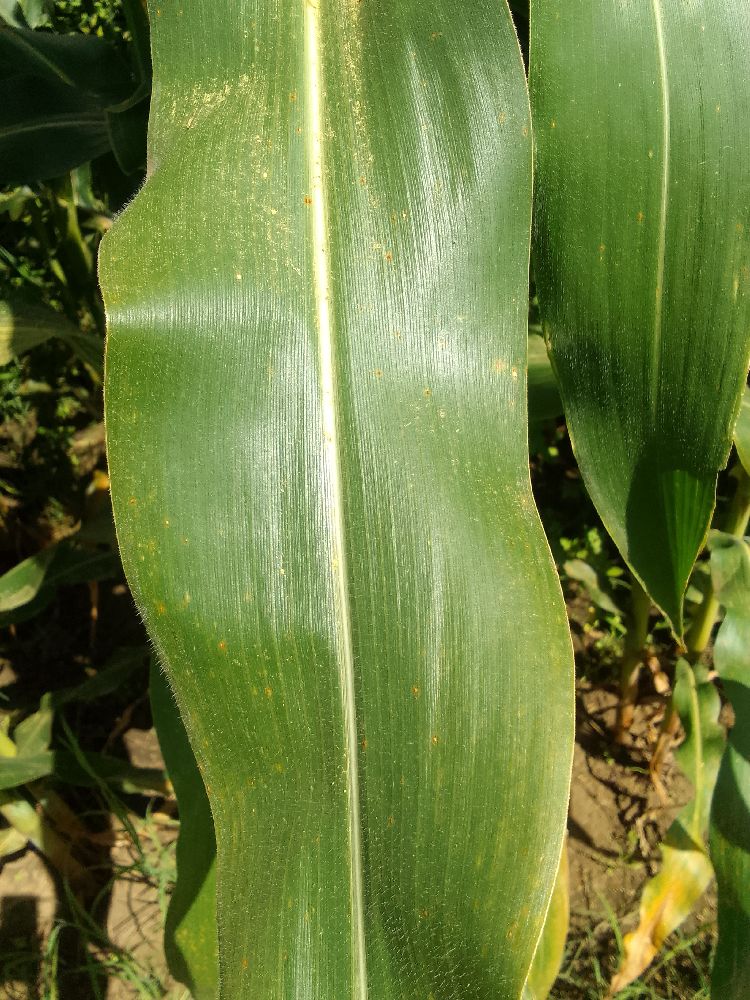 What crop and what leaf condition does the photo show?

maize, healthy
